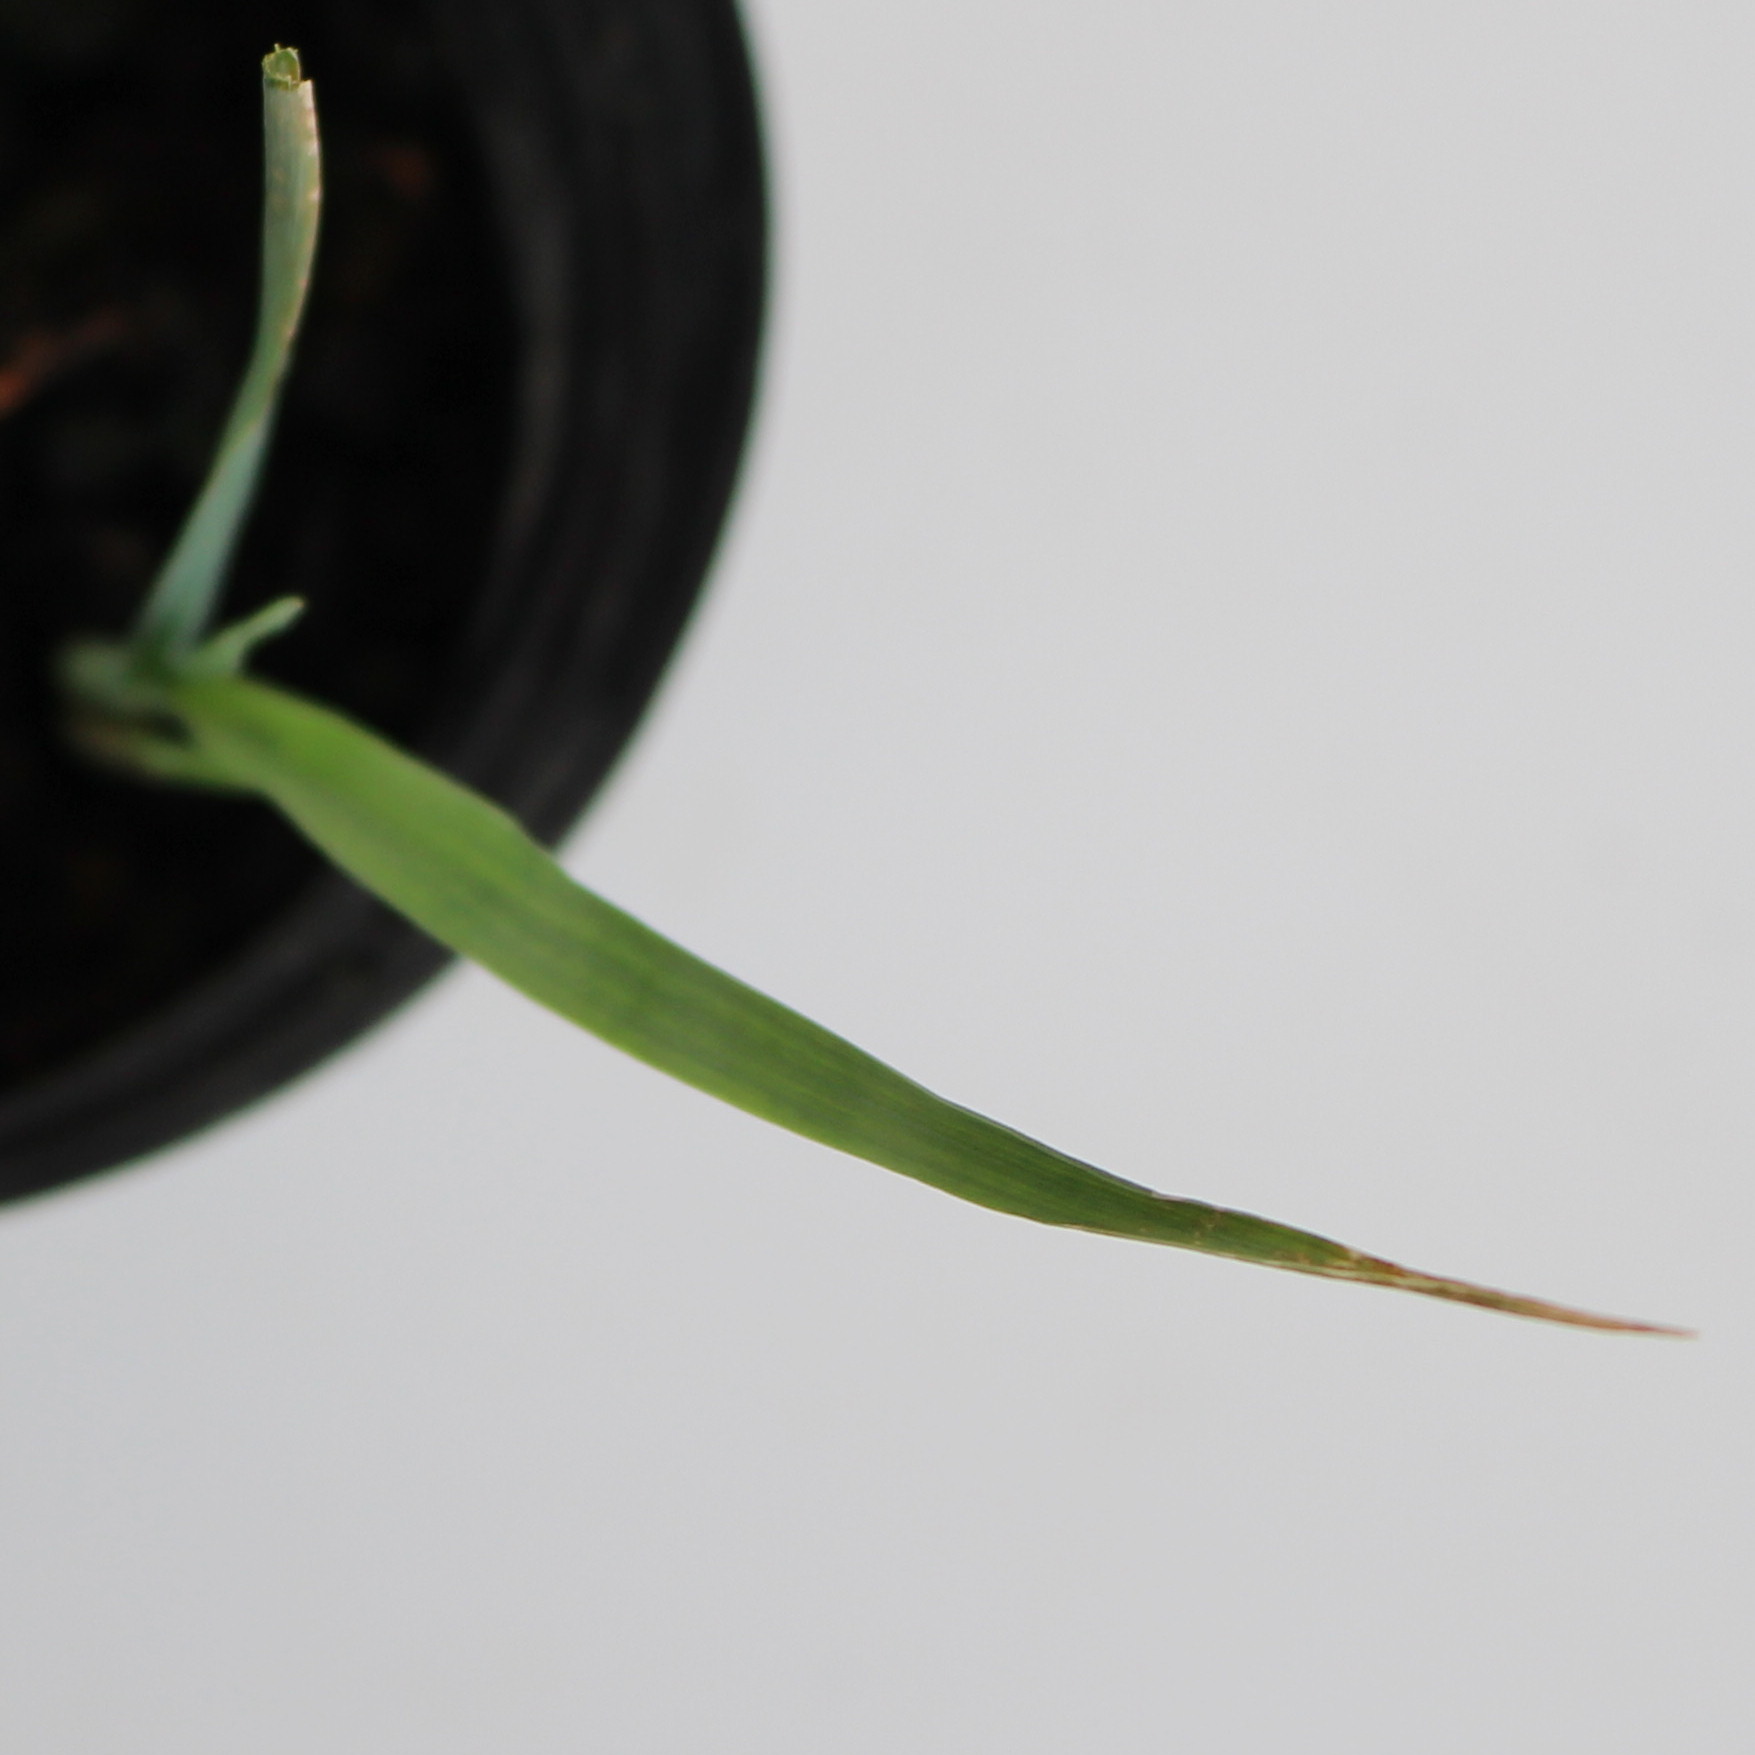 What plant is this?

Avena sterilis
